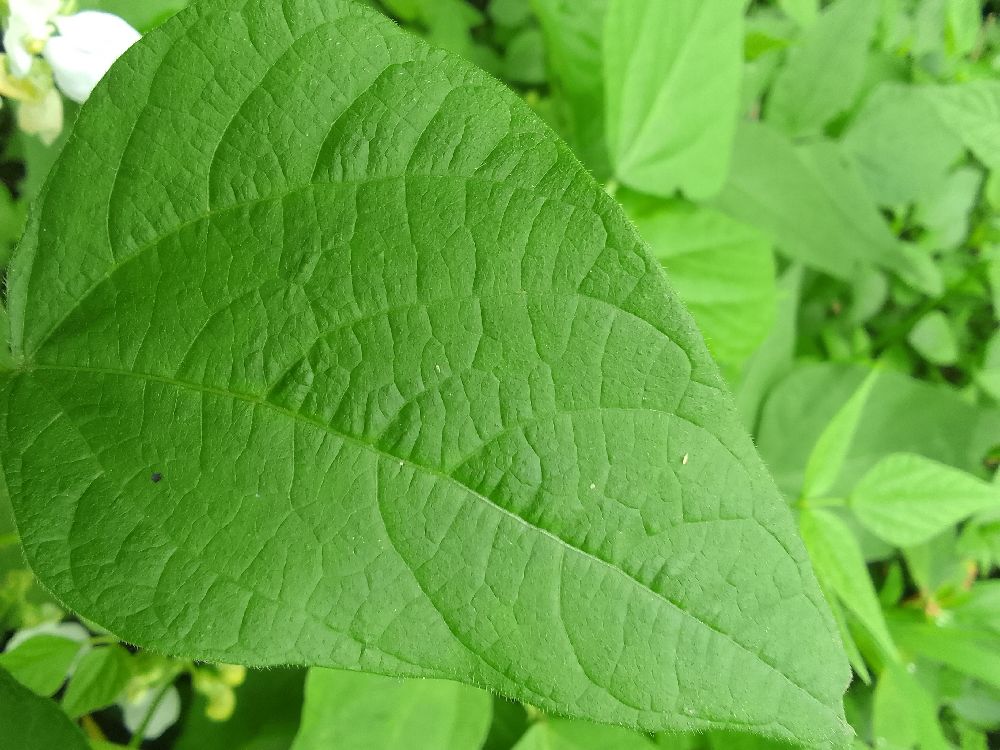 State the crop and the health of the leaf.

common bean, healthy
